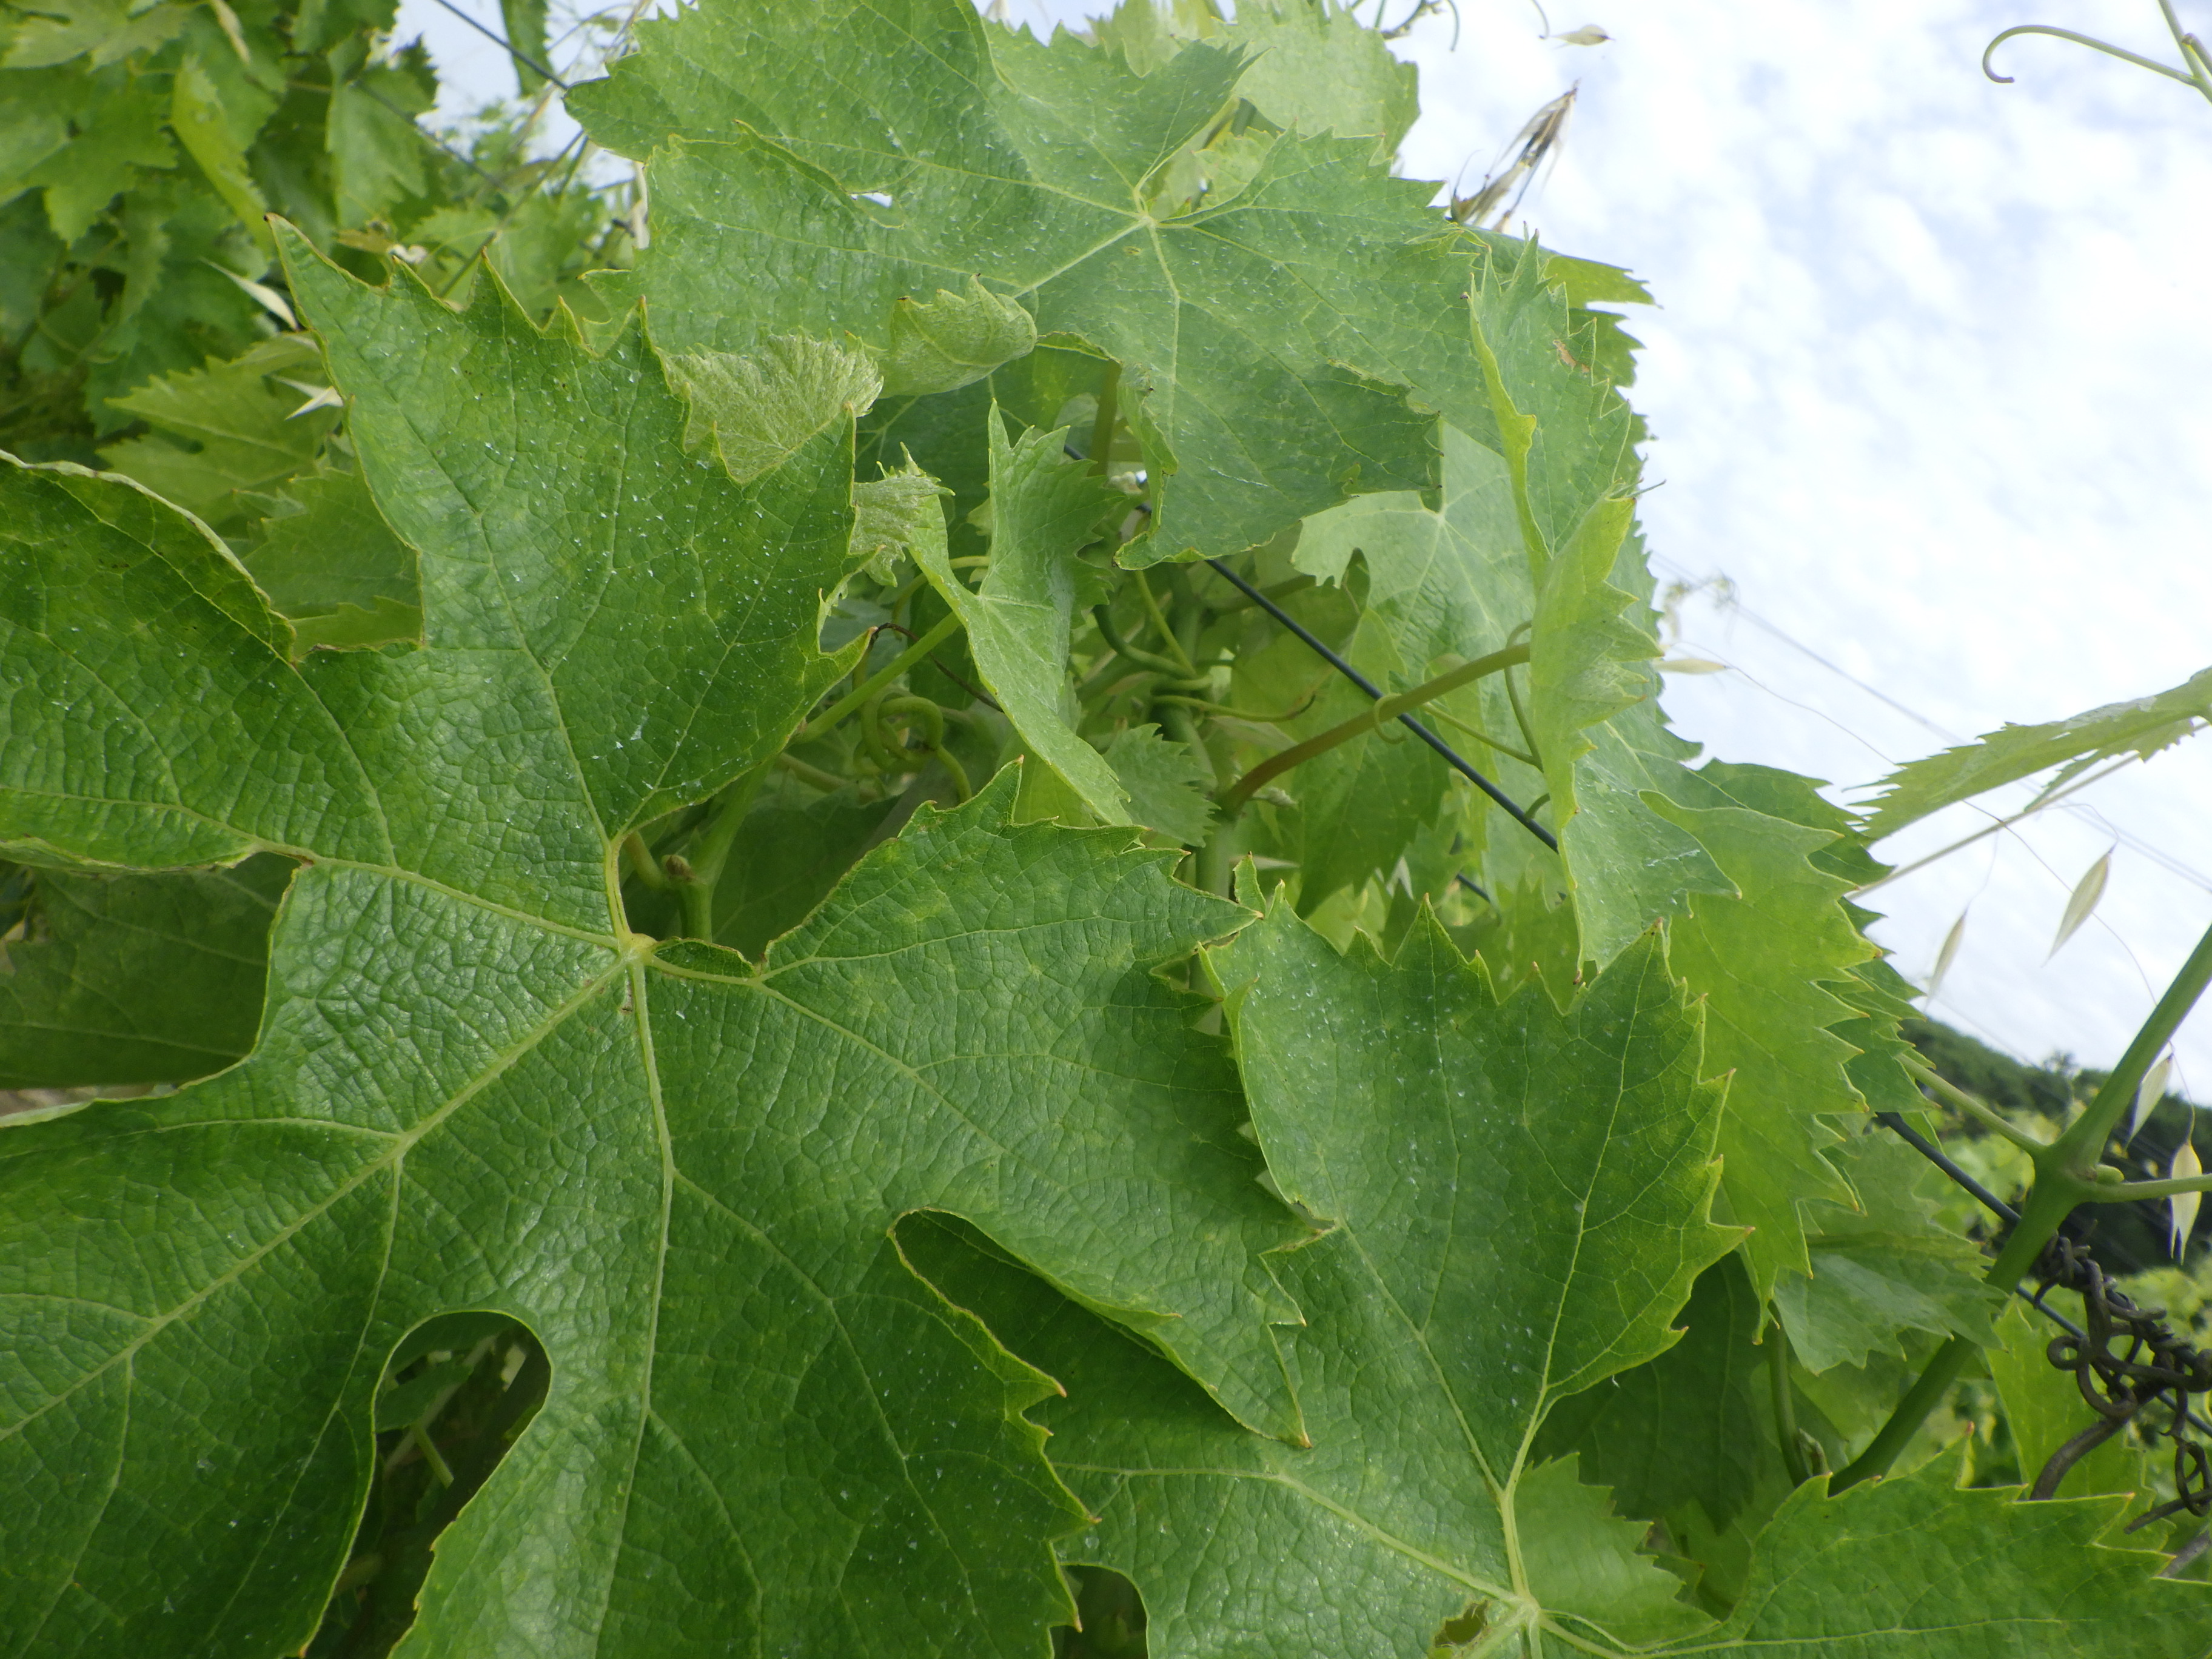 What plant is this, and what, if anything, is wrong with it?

grapevine, mites
